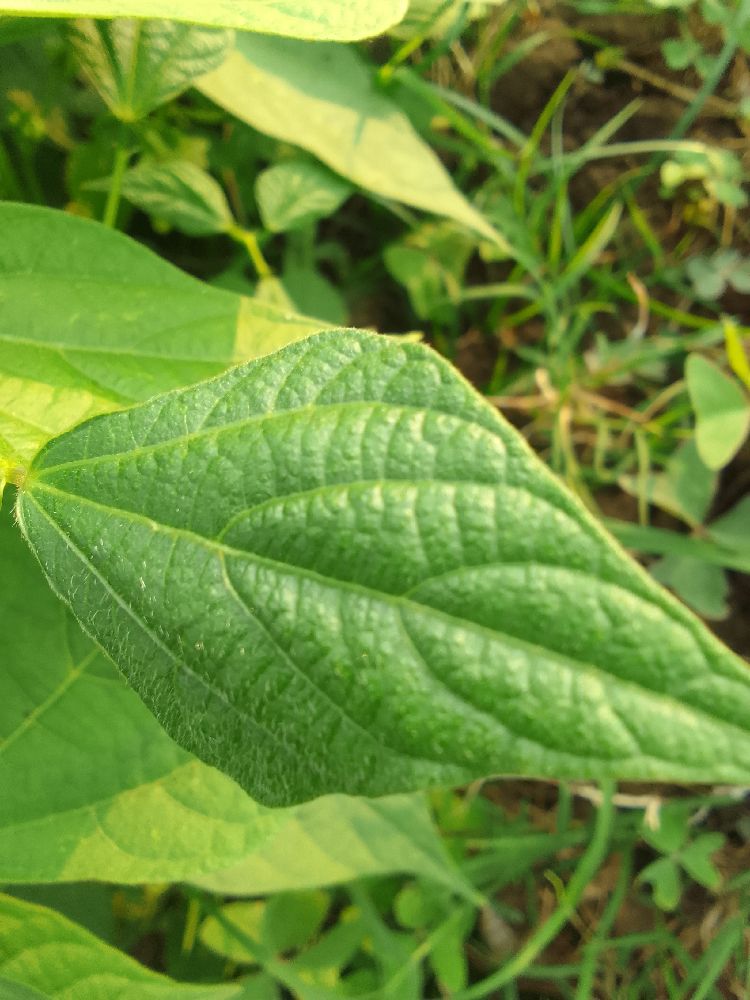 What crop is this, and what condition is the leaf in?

common bean, healthy
